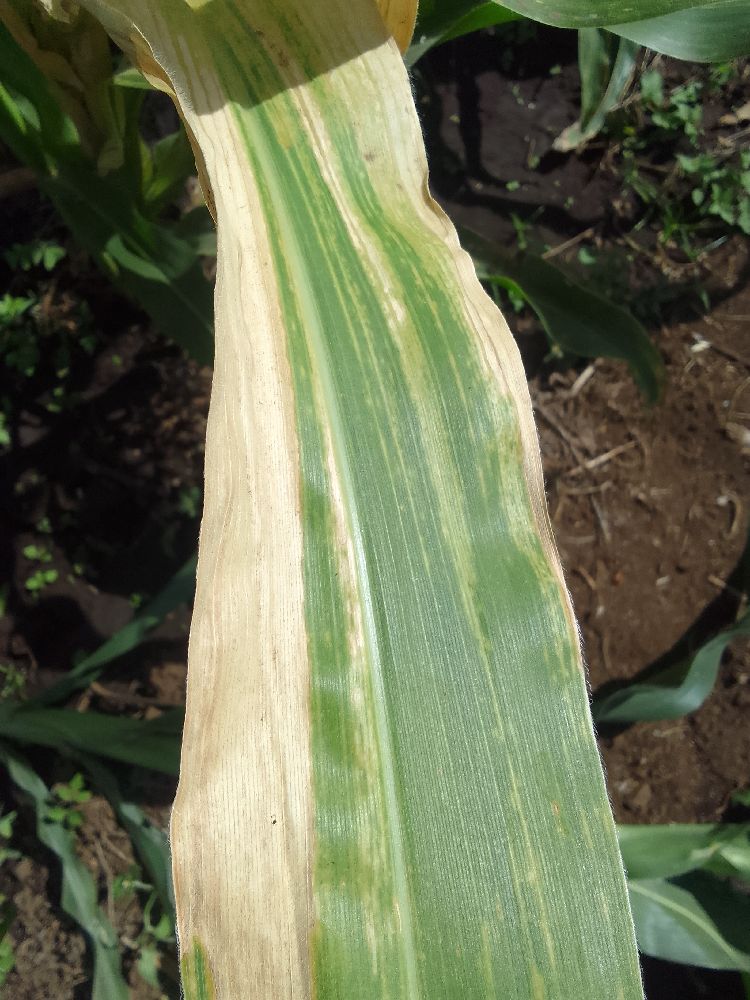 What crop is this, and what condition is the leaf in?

maize, maize lethal necrosis
